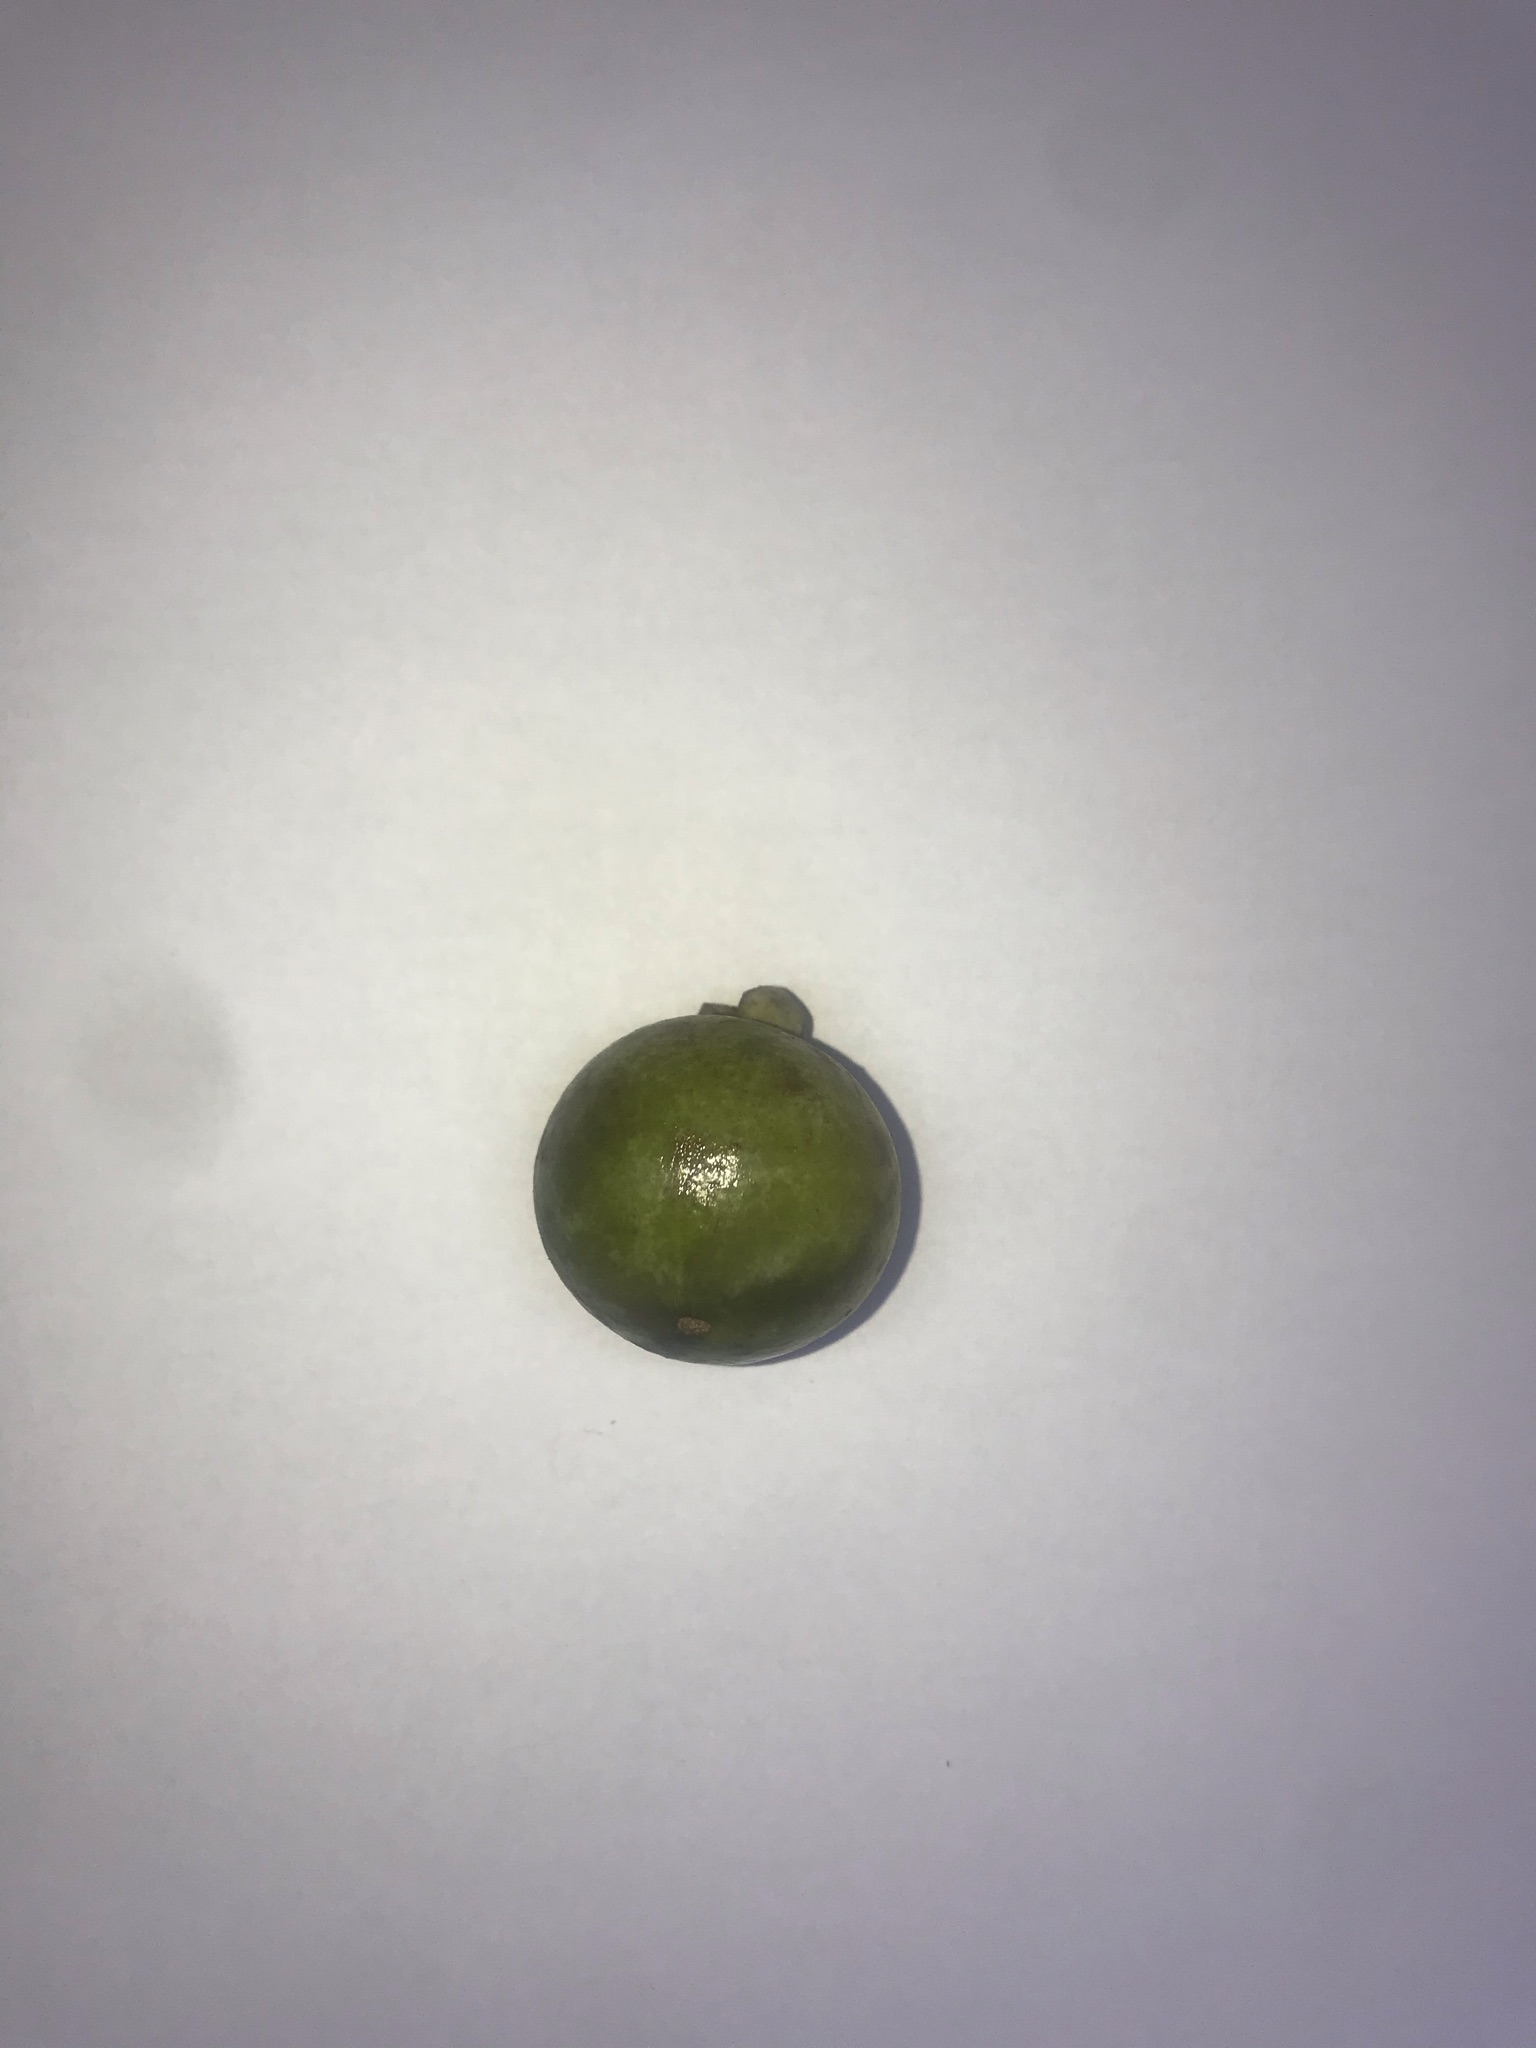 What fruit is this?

gabiroba
